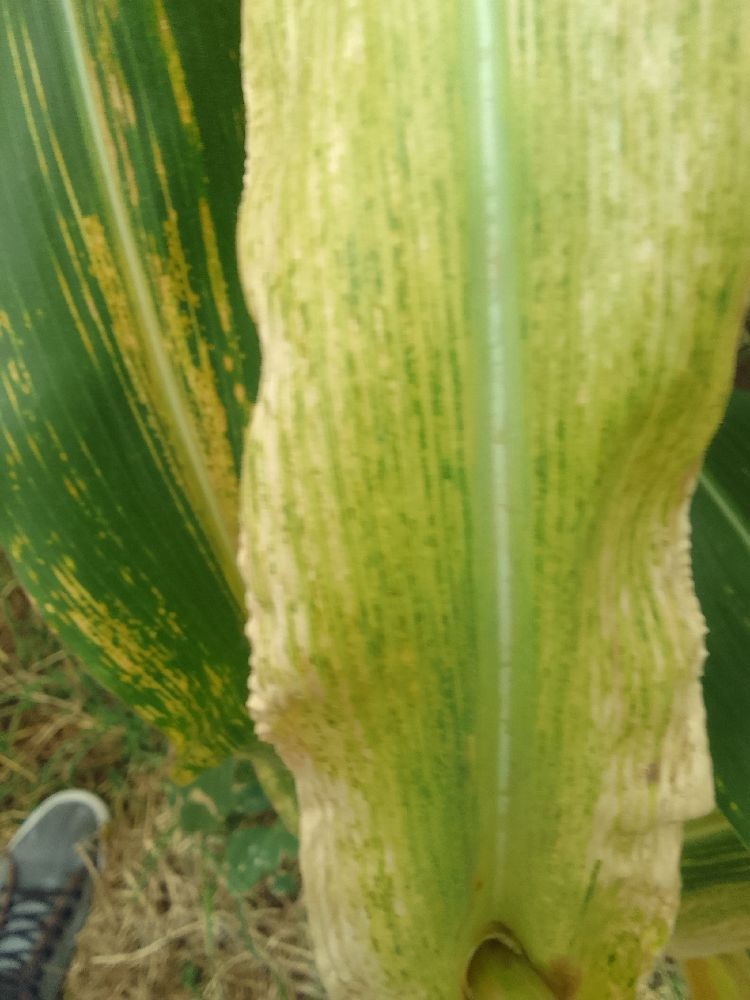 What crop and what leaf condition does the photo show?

maize, maize lethal necrosis
